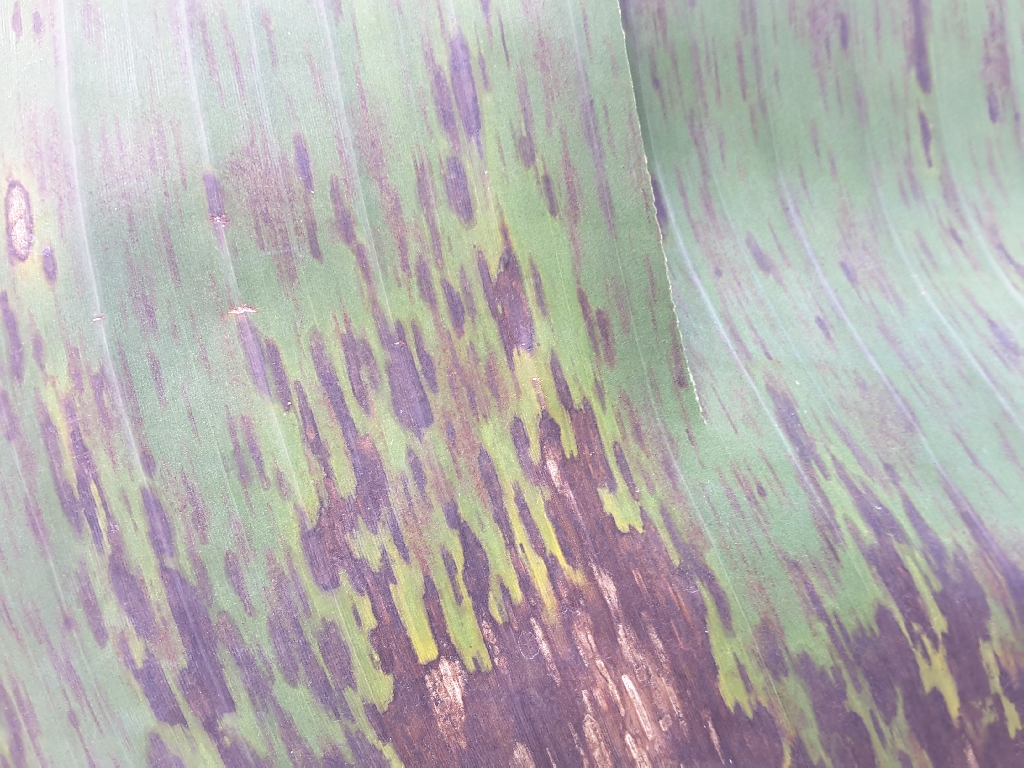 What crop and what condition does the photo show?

banana, black sigatoka
